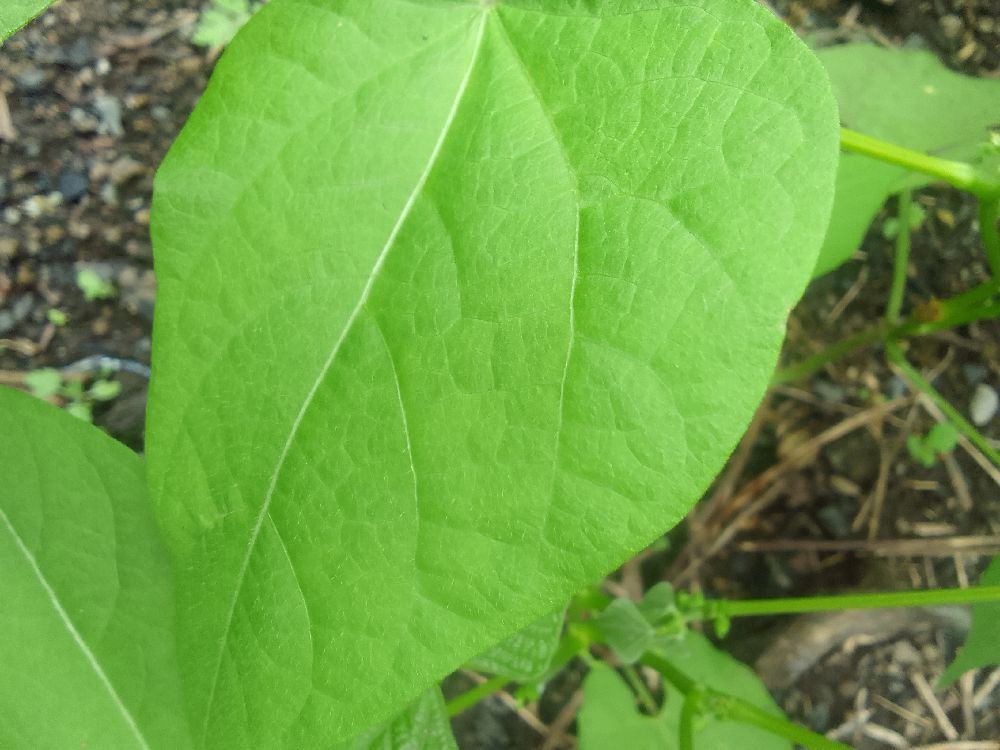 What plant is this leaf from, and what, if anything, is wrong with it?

common bean, healthy
